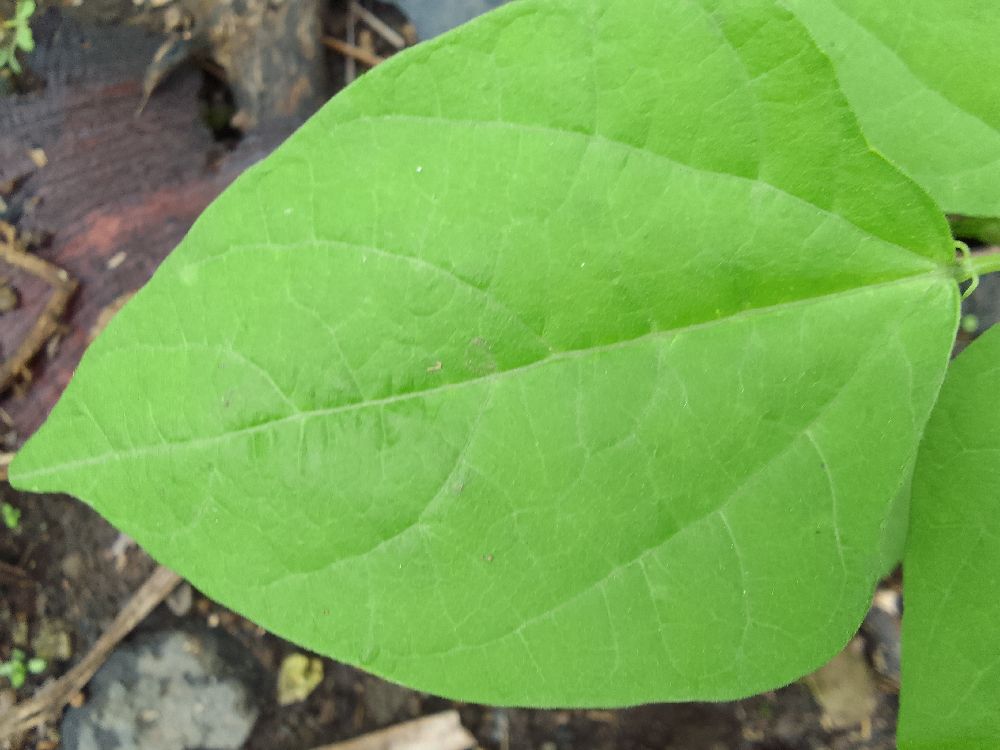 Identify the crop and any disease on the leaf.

common bean, healthy
